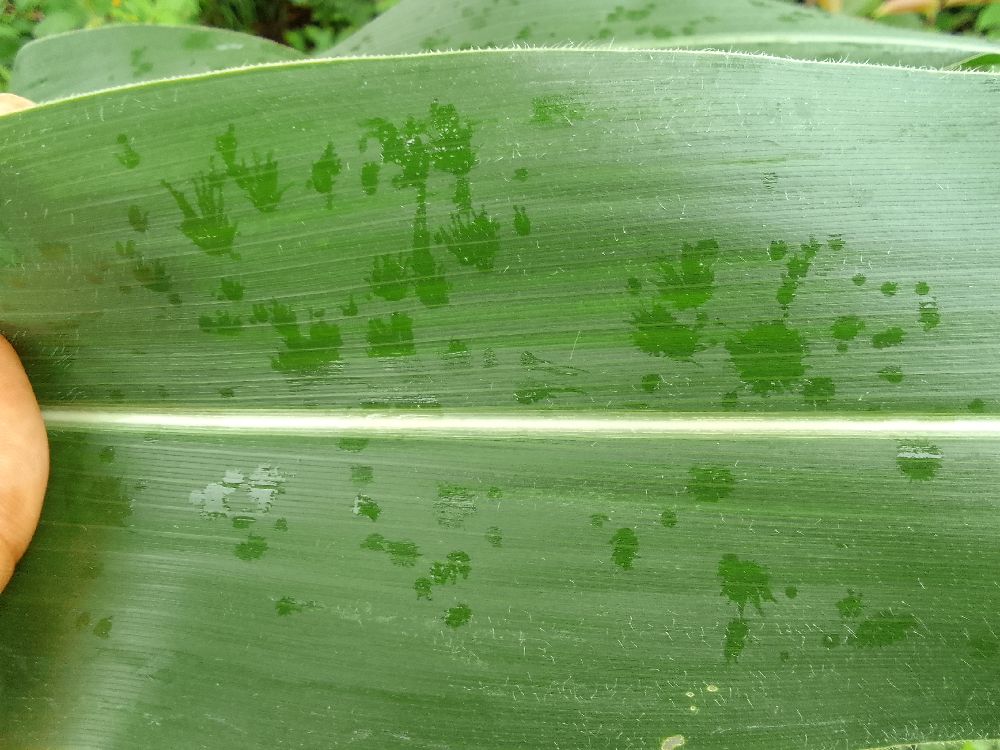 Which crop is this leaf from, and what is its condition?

maize, healthy
